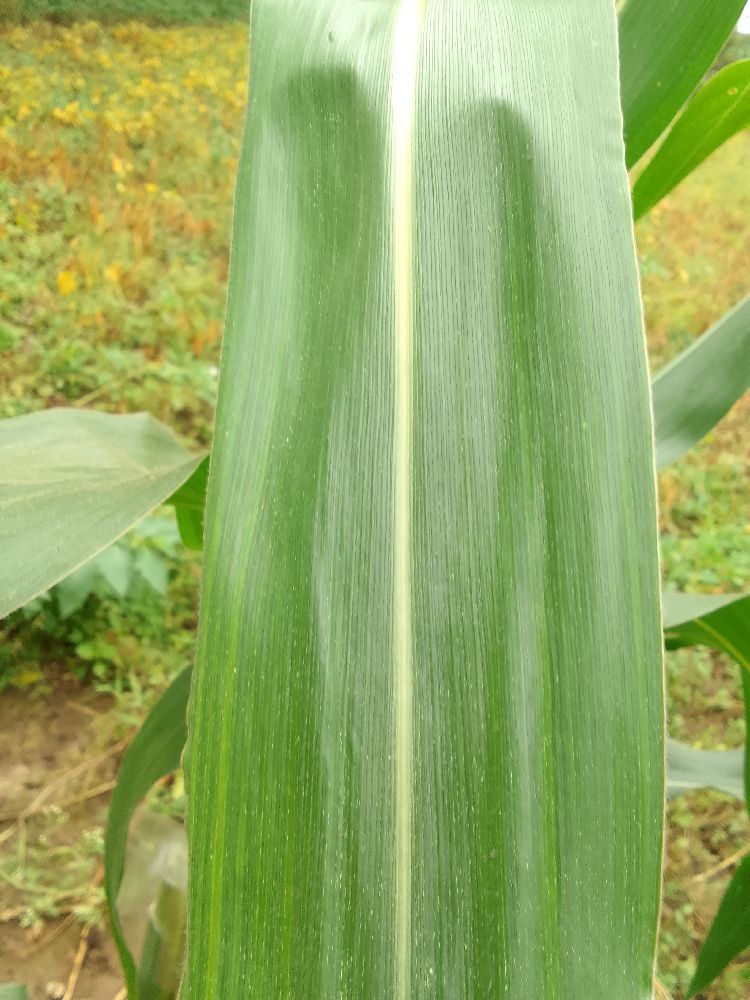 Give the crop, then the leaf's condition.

maize, healthy
